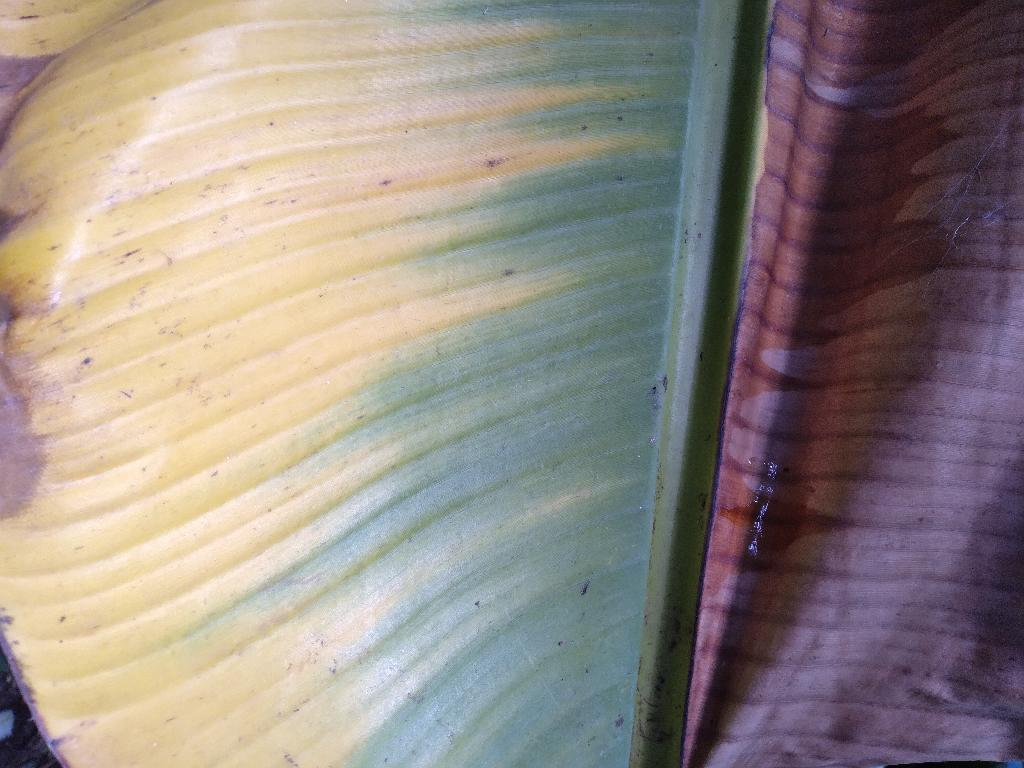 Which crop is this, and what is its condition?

banana, fusarium wilt race 1
